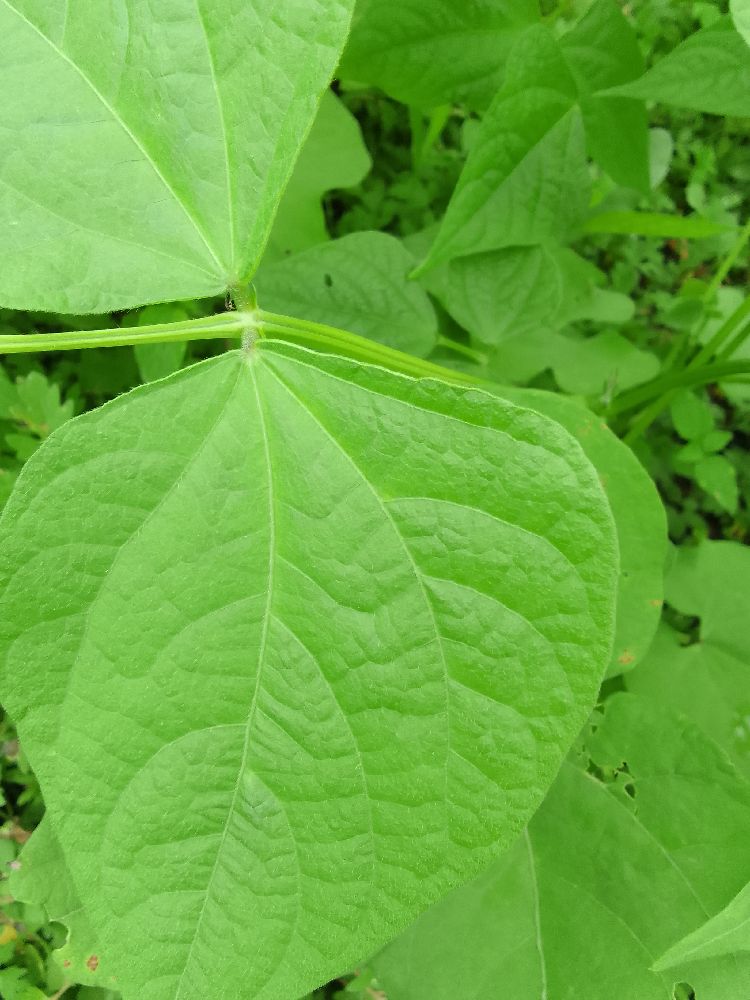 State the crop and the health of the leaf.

common bean, healthy
